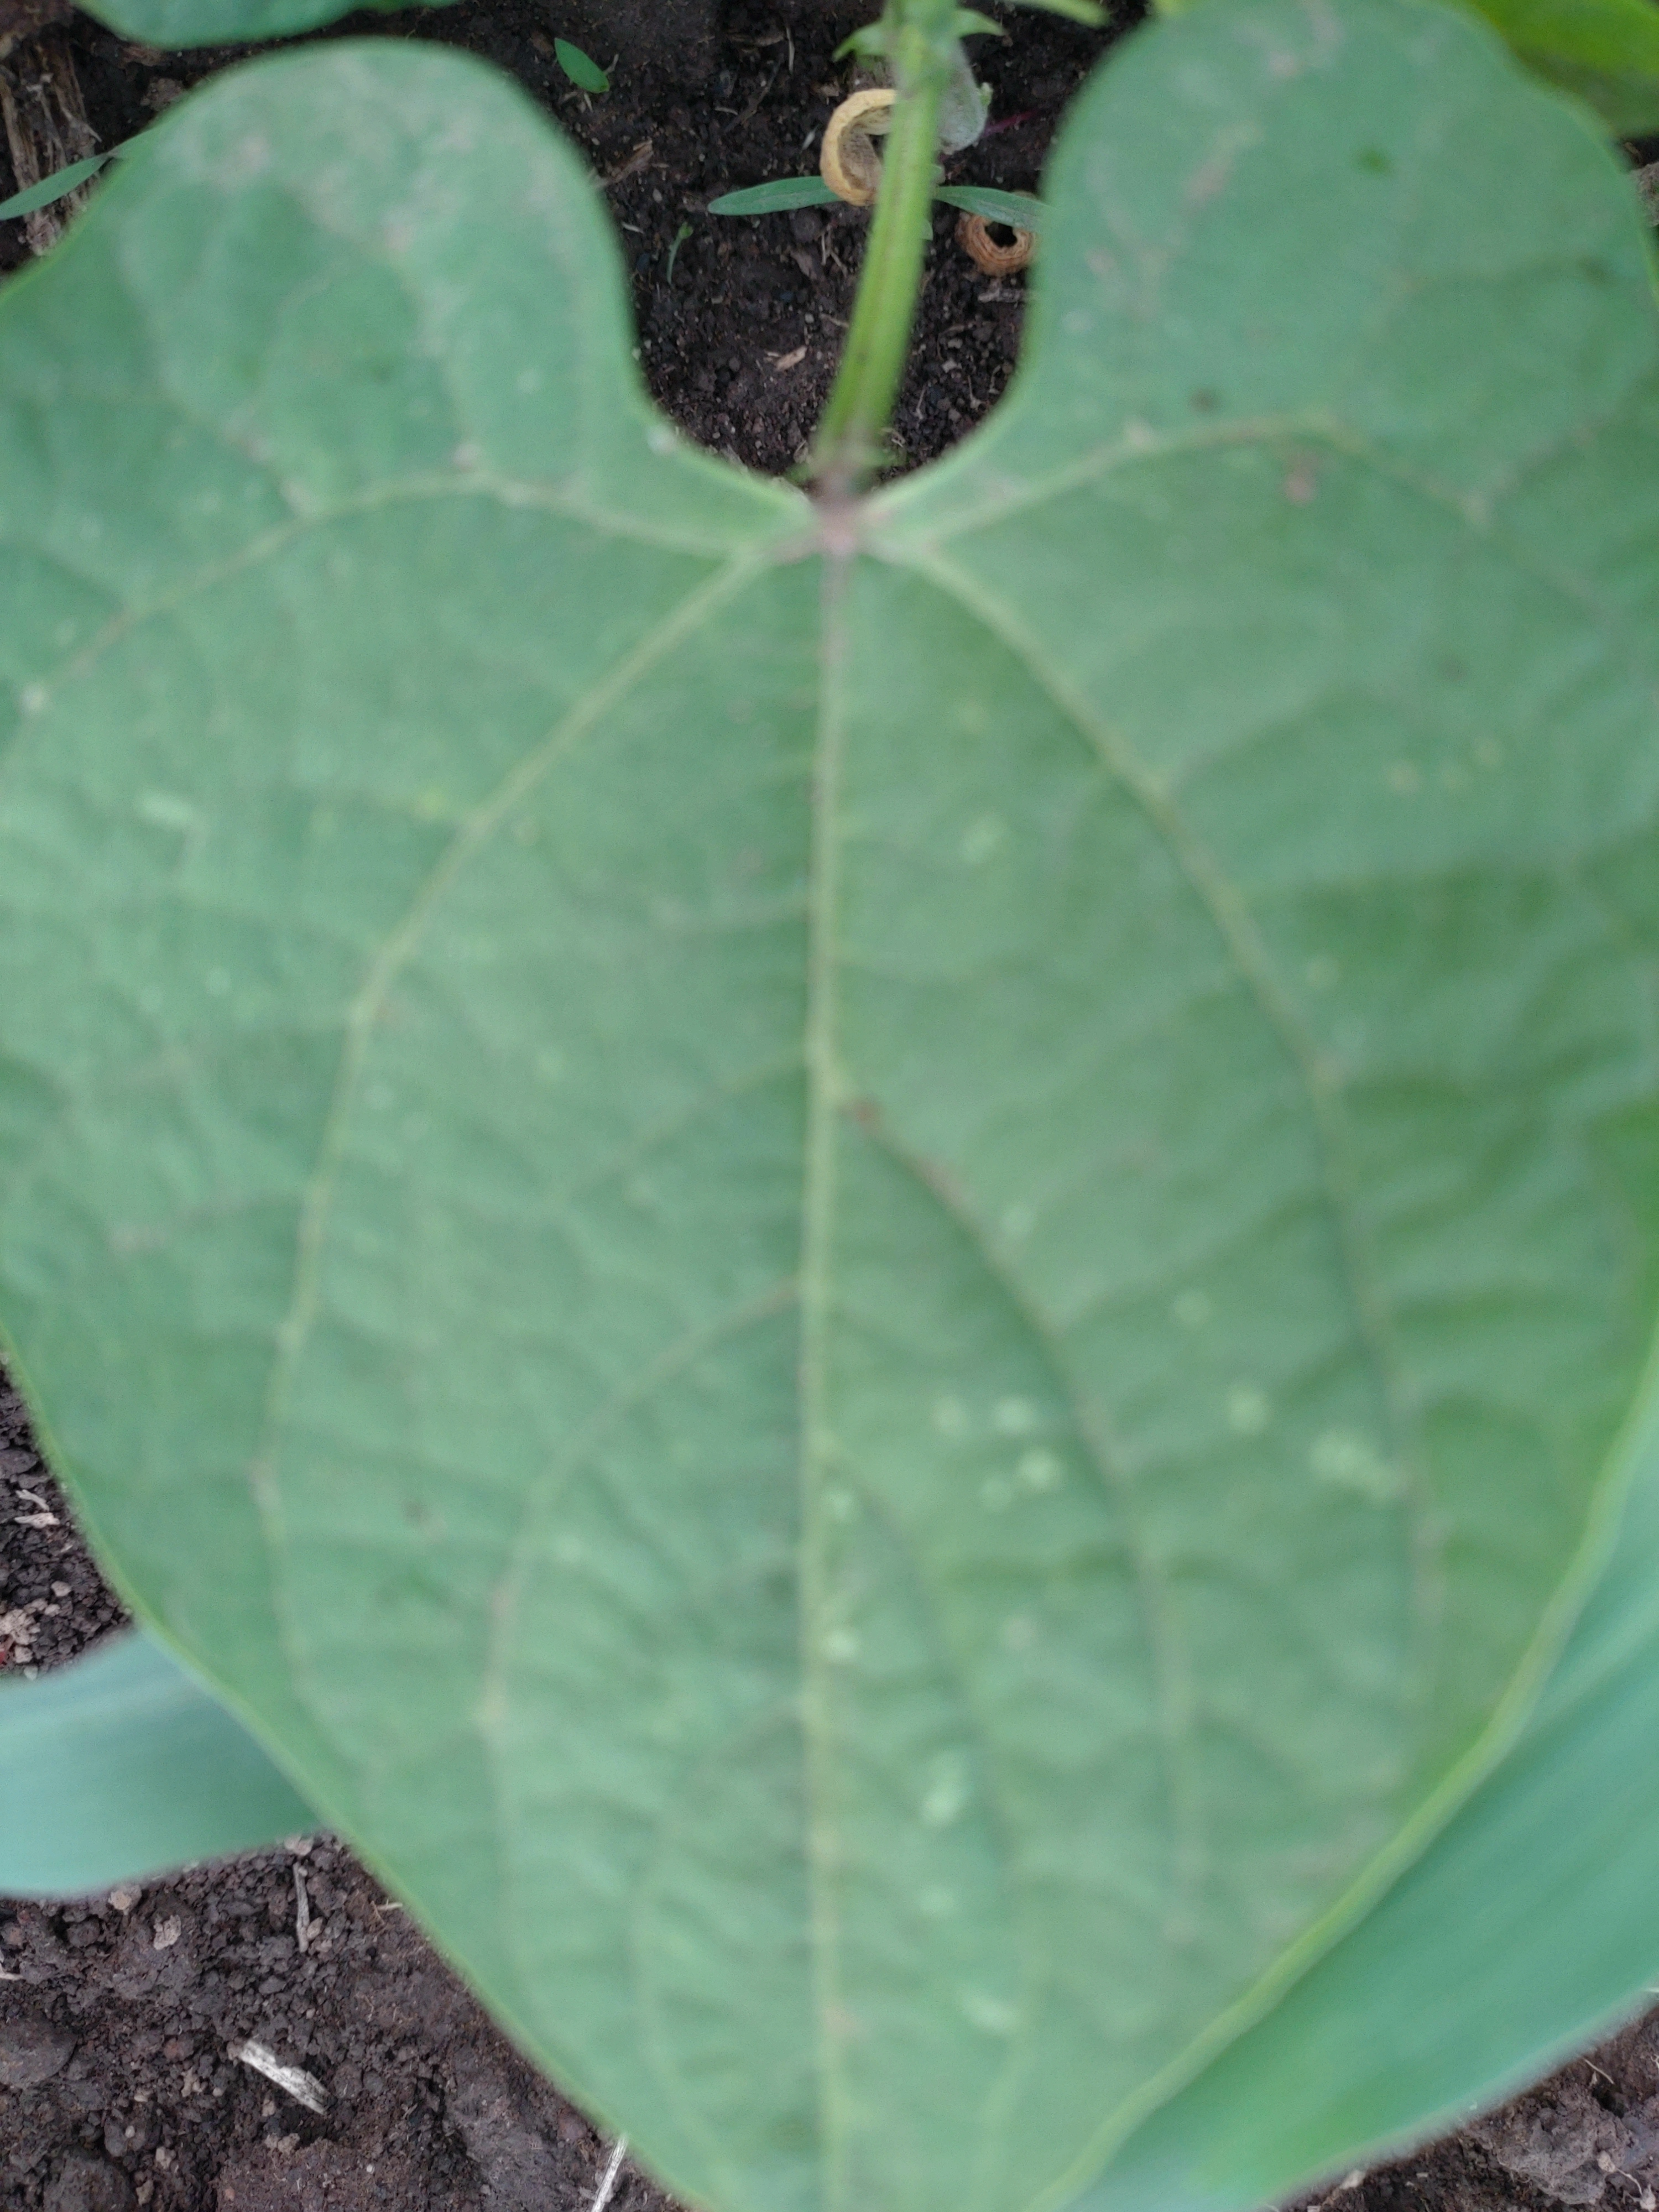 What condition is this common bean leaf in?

healthy
